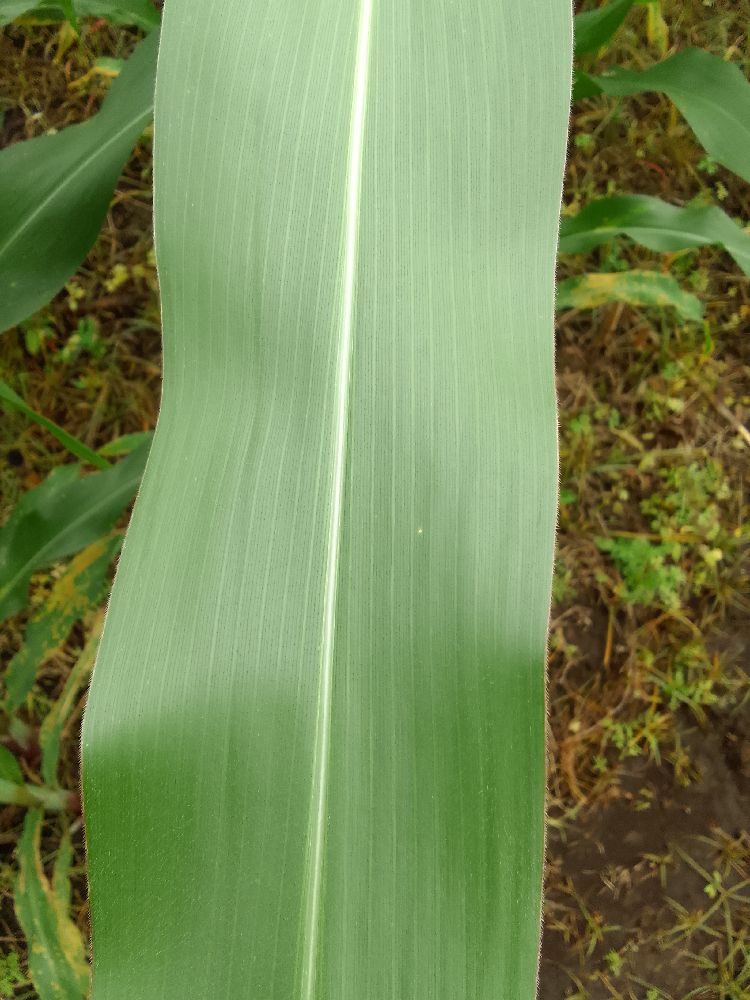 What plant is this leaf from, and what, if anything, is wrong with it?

maize, healthy
